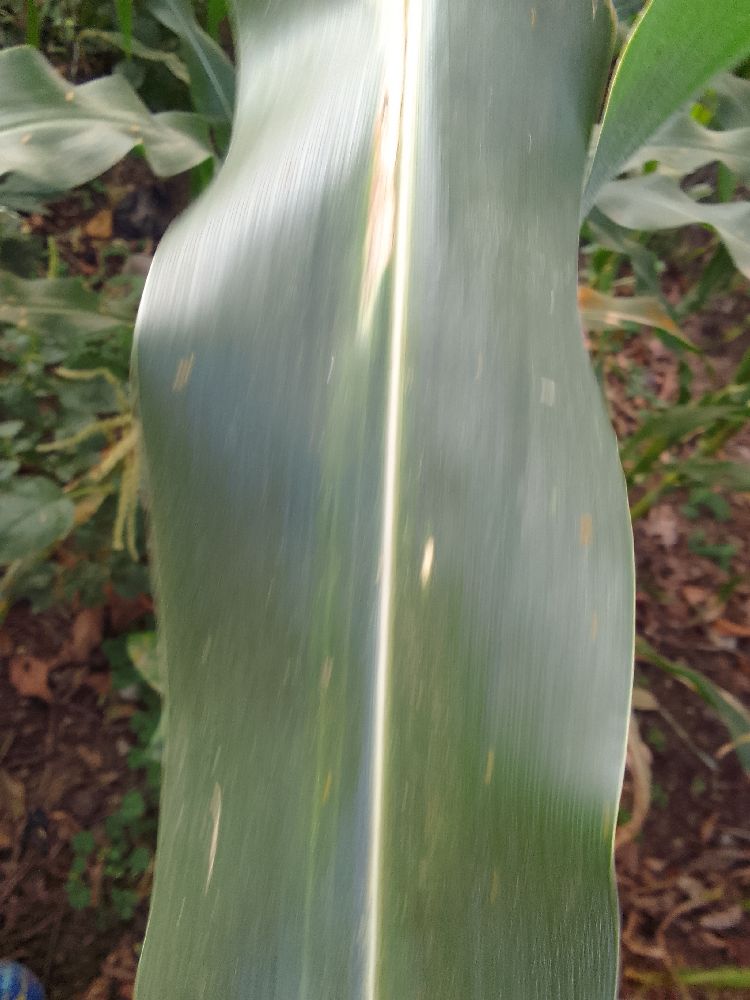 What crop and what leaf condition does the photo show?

maize, healthy
